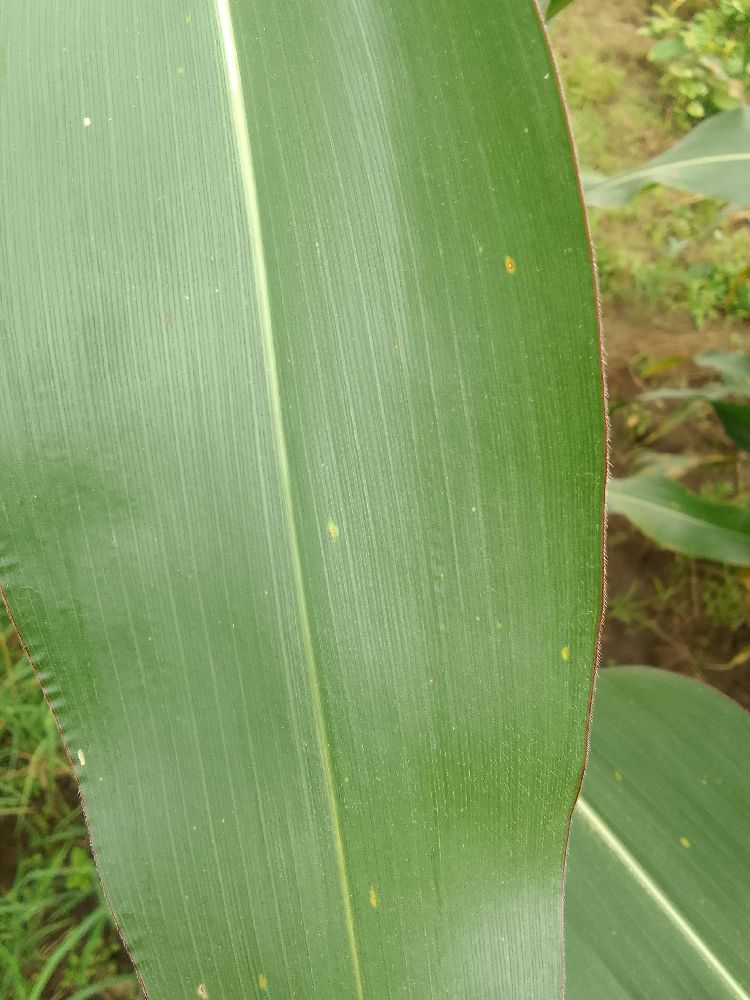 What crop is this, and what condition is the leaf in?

maize, healthy
